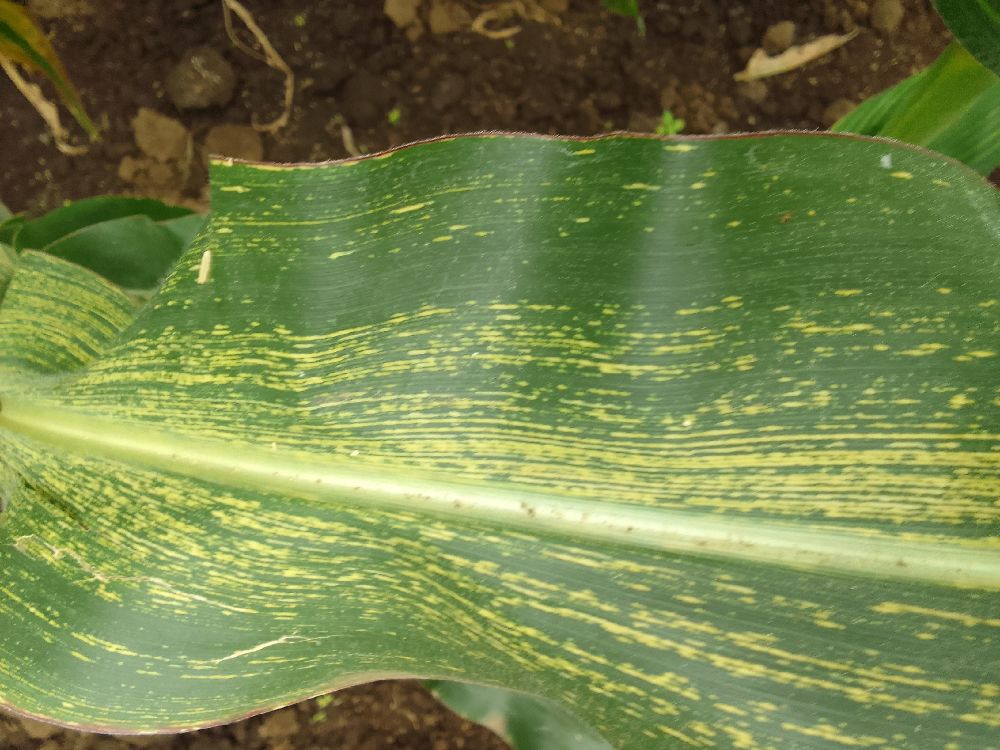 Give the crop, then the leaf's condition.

maize, maize streak virus
